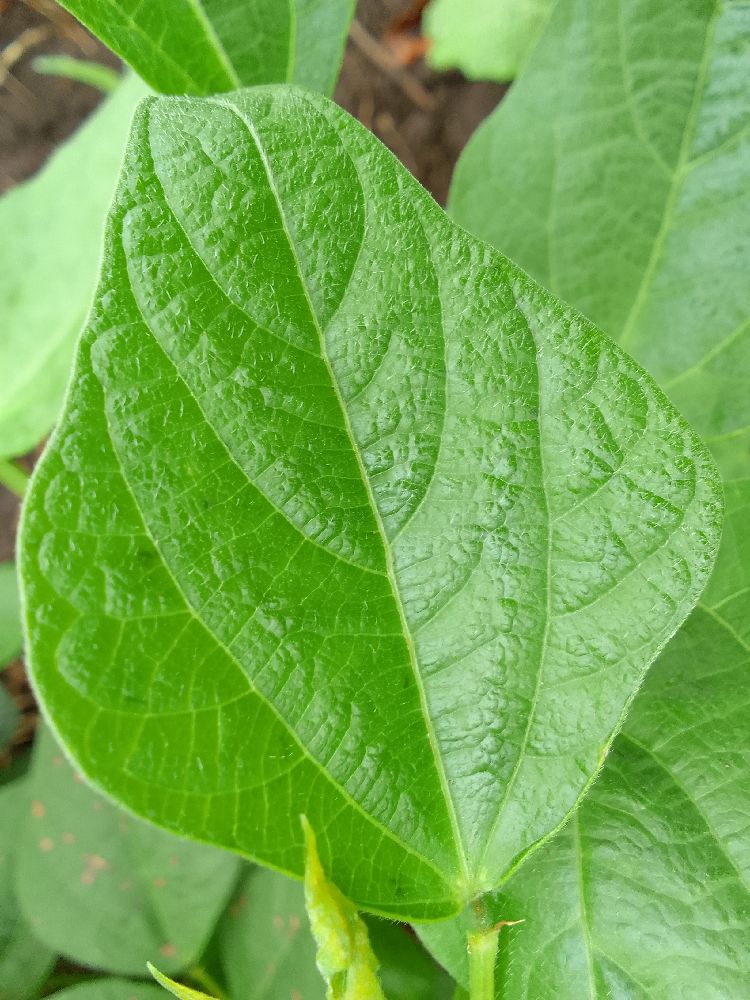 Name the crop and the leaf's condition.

common bean, healthy
